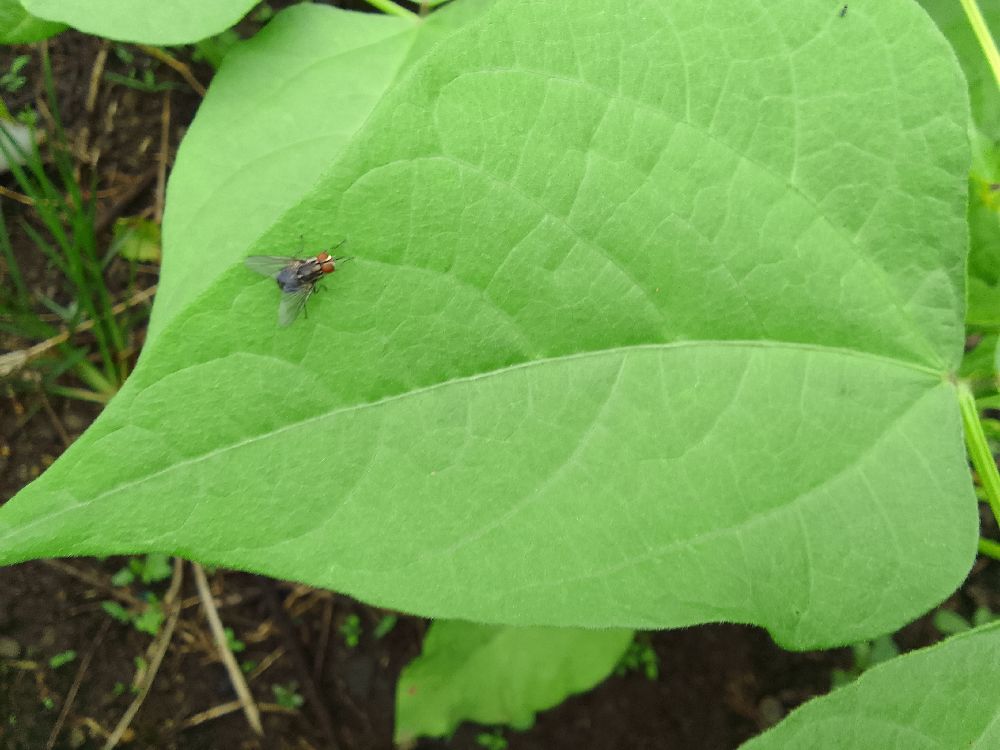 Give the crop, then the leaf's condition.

common bean, healthy
